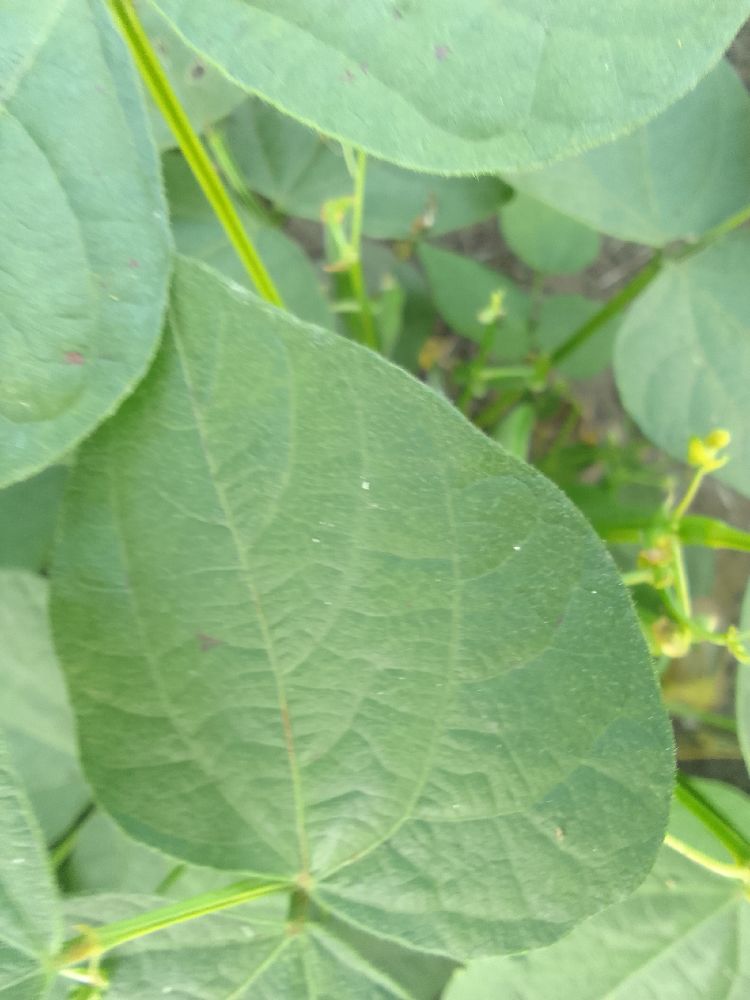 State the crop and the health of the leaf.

common bean, healthy
